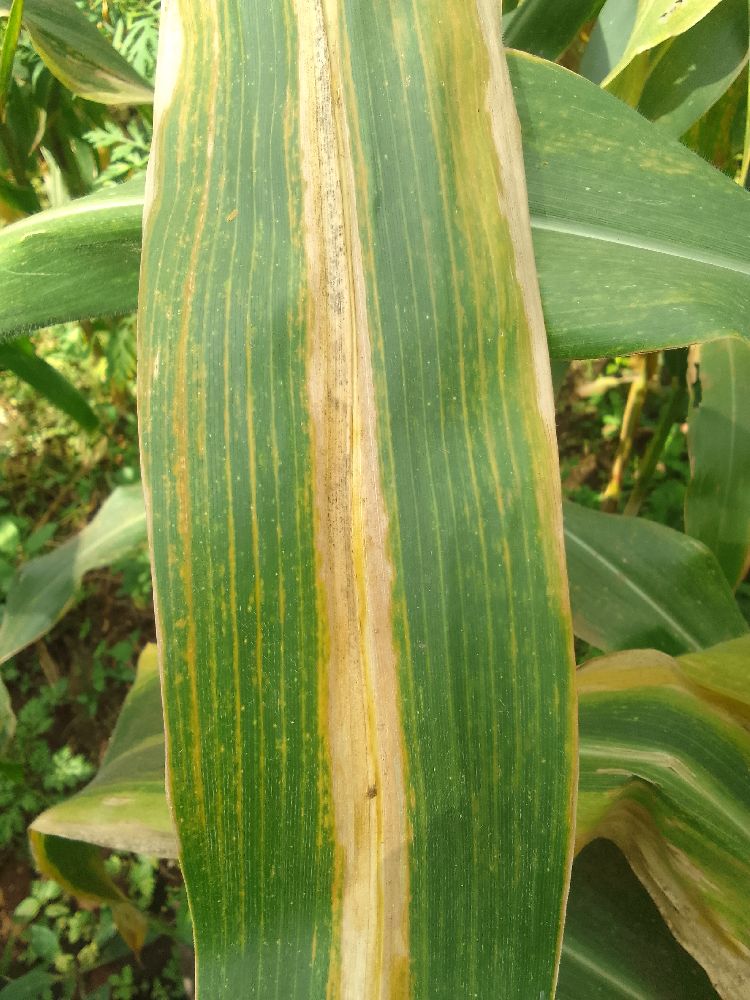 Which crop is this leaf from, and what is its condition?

maize, maize lethal necrosis
